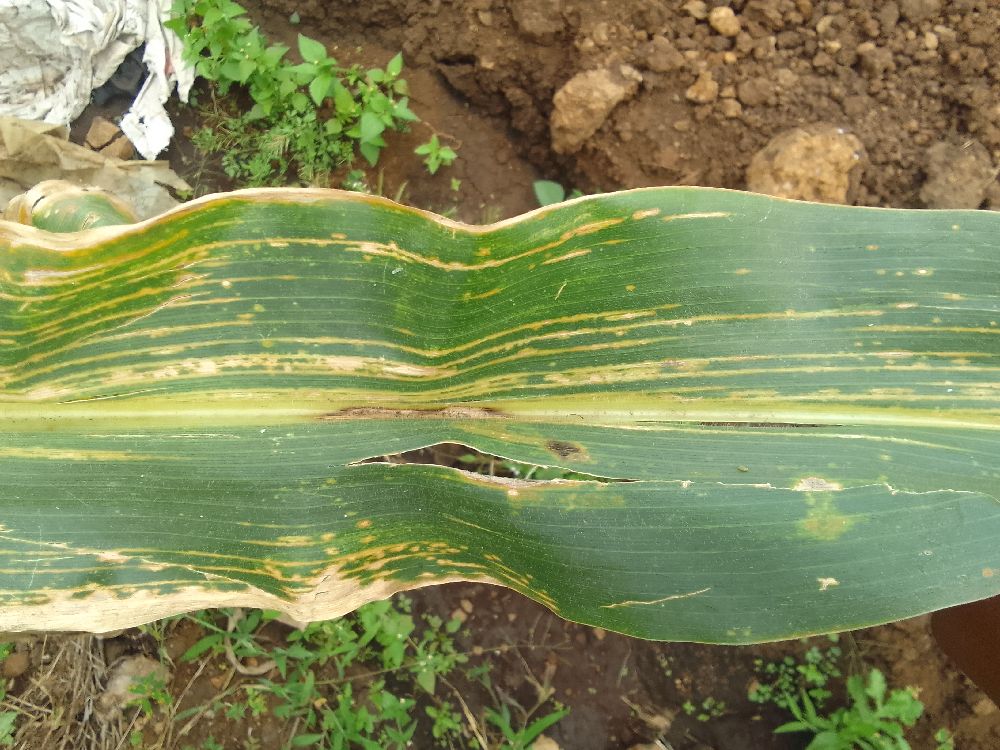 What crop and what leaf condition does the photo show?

maize, maize lethal necrosis
